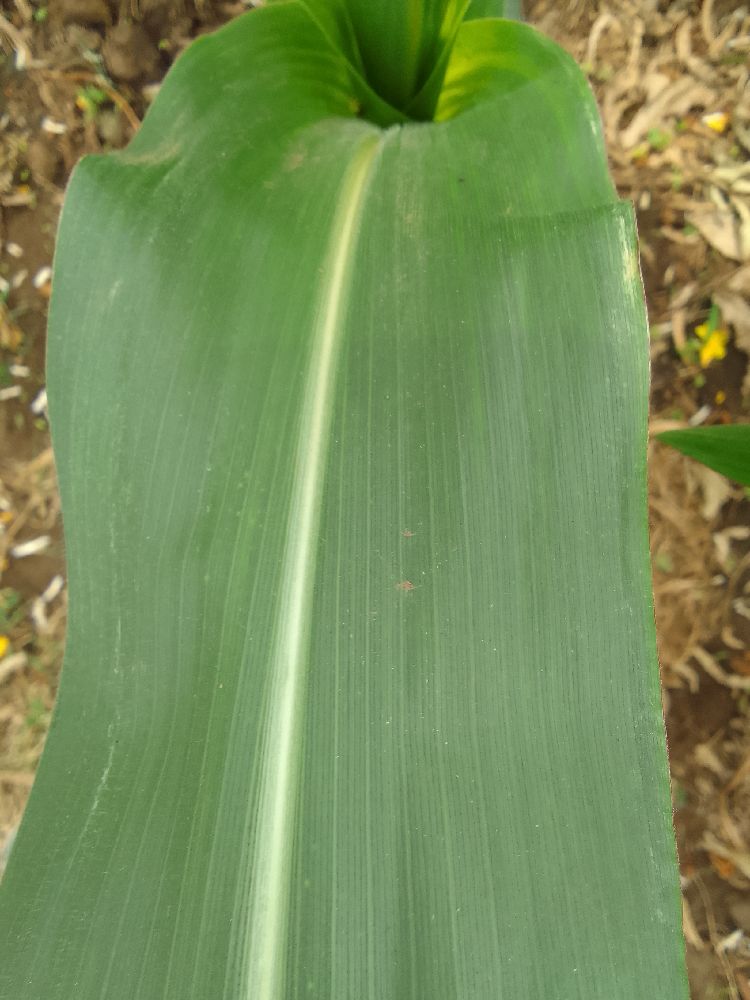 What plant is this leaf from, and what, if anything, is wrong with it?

maize, healthy
